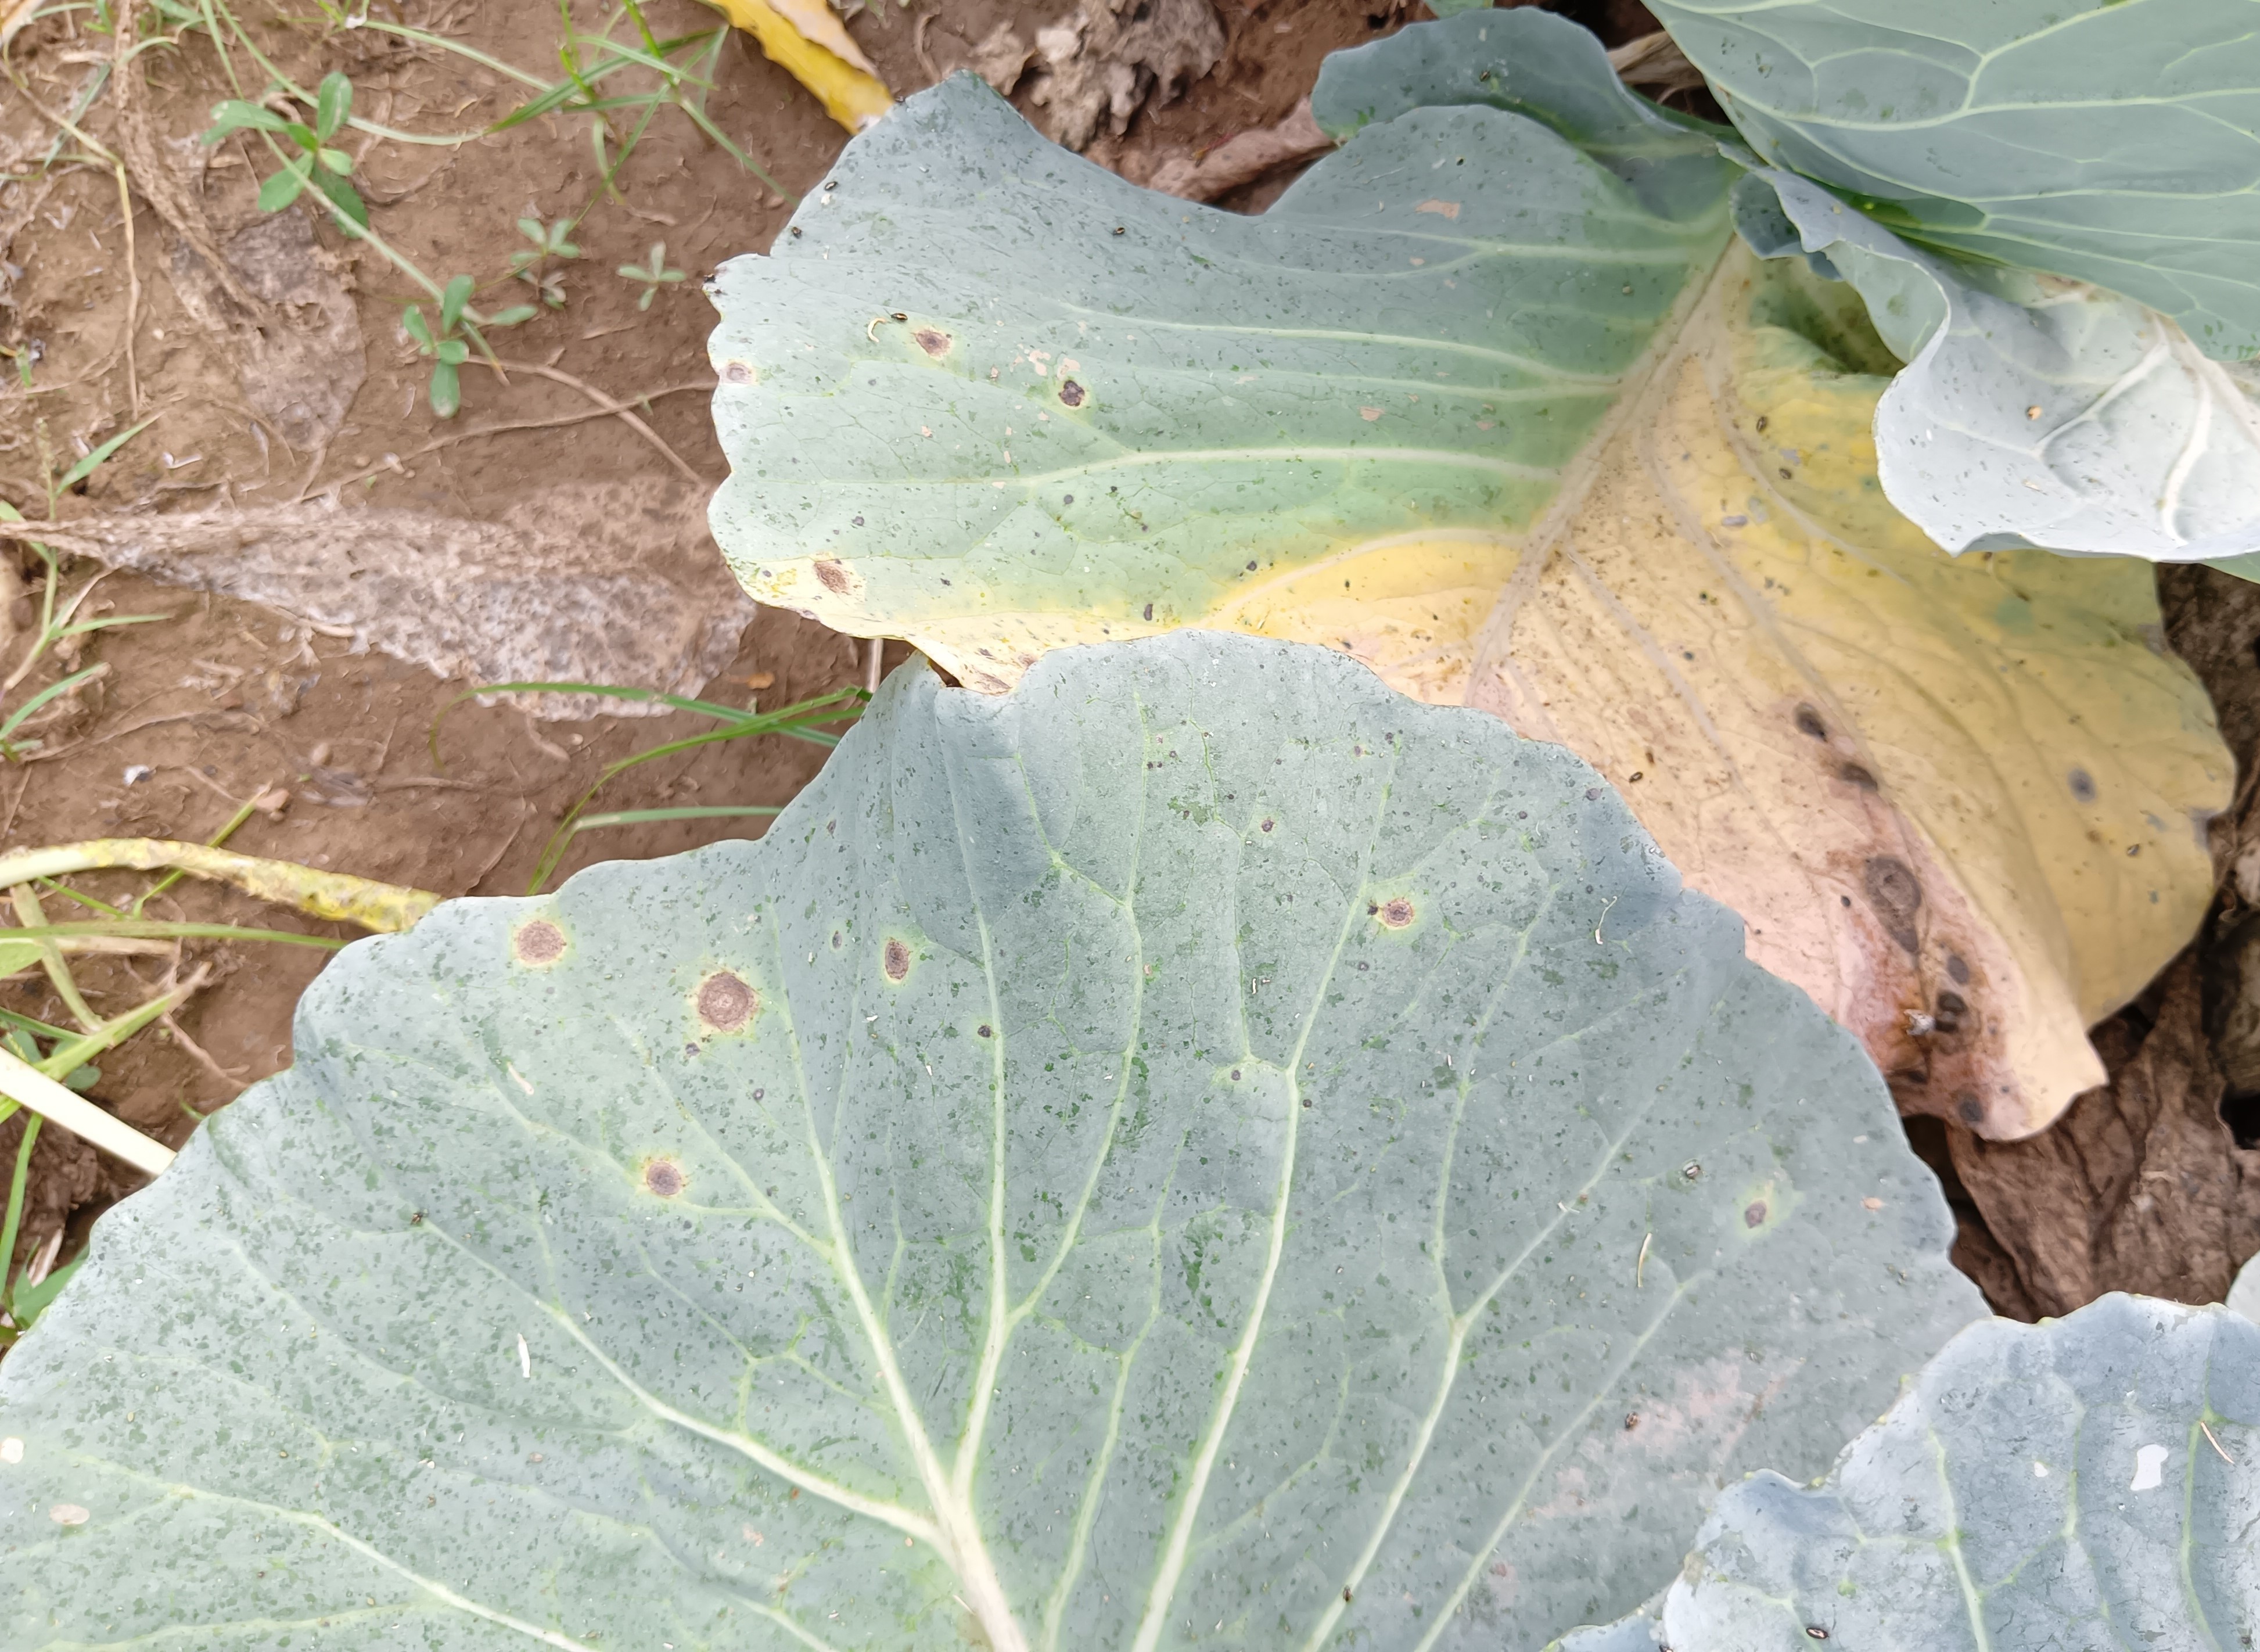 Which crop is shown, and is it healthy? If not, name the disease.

cabbage, alternaria
